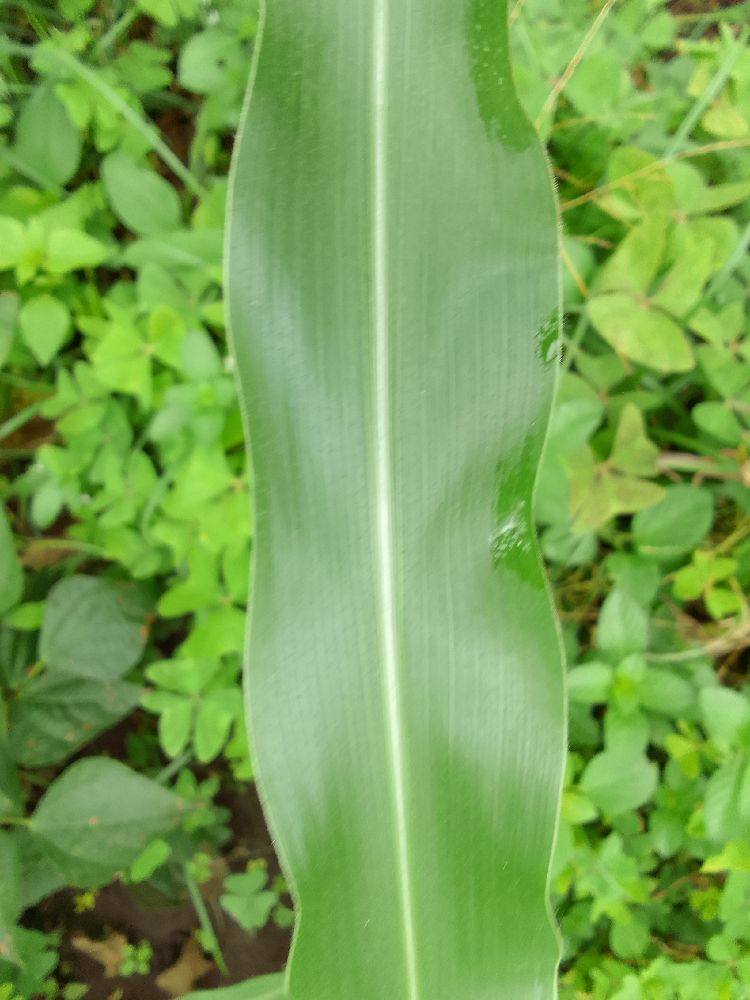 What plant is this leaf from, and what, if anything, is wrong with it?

maize, healthy
